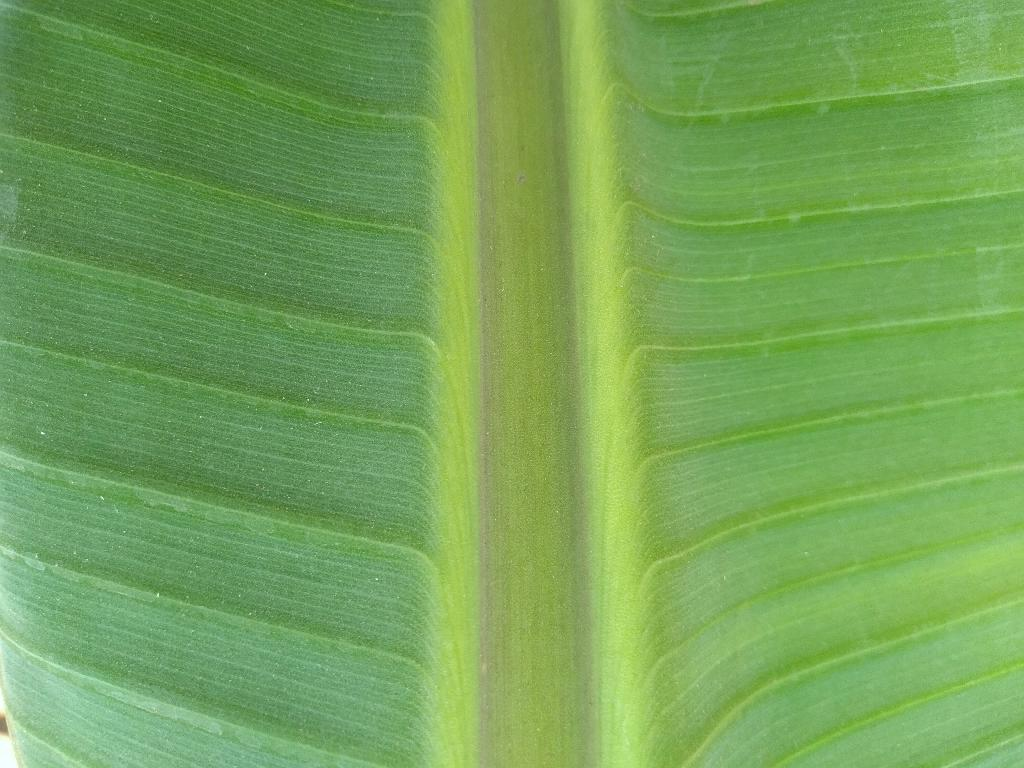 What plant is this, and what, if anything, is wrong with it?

banana, healthy
